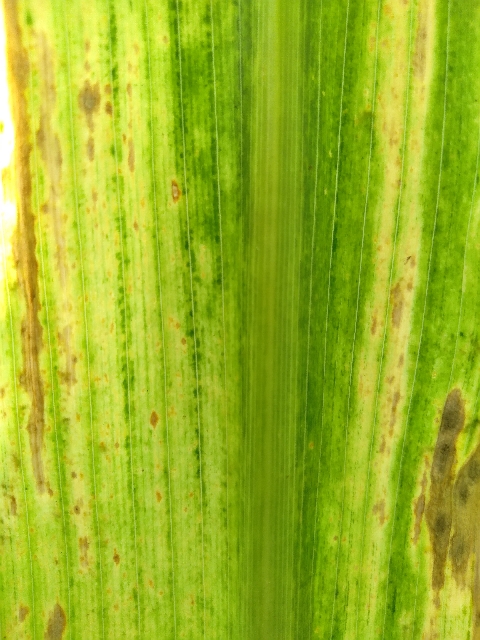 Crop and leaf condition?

maize, maize lethal necrosis
